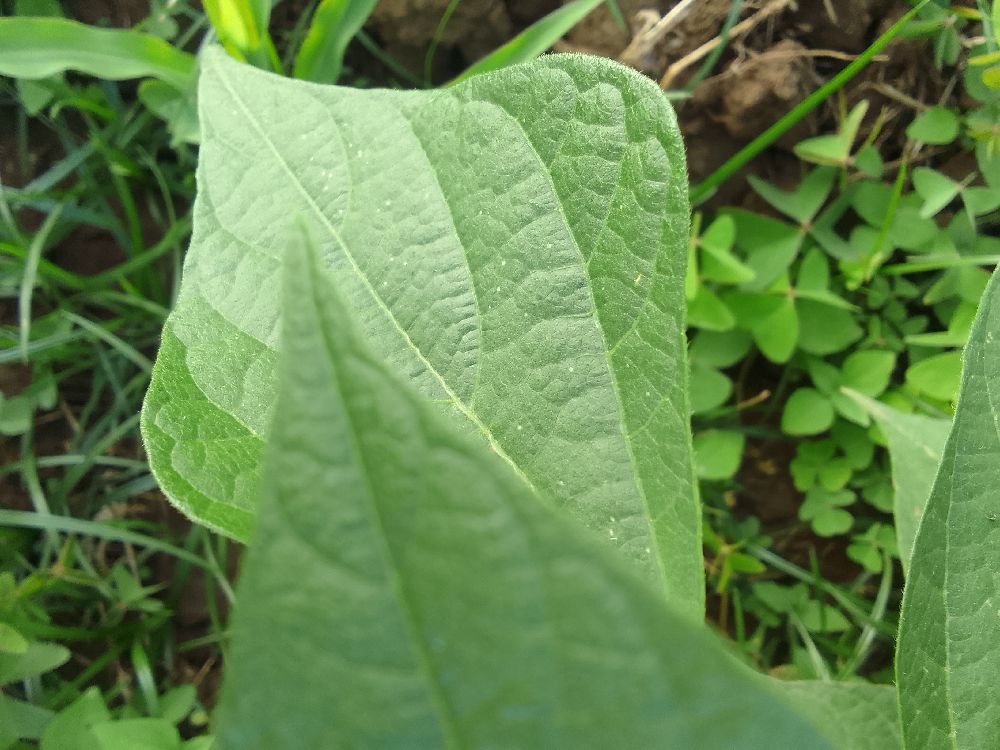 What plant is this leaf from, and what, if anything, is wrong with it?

common bean, healthy
